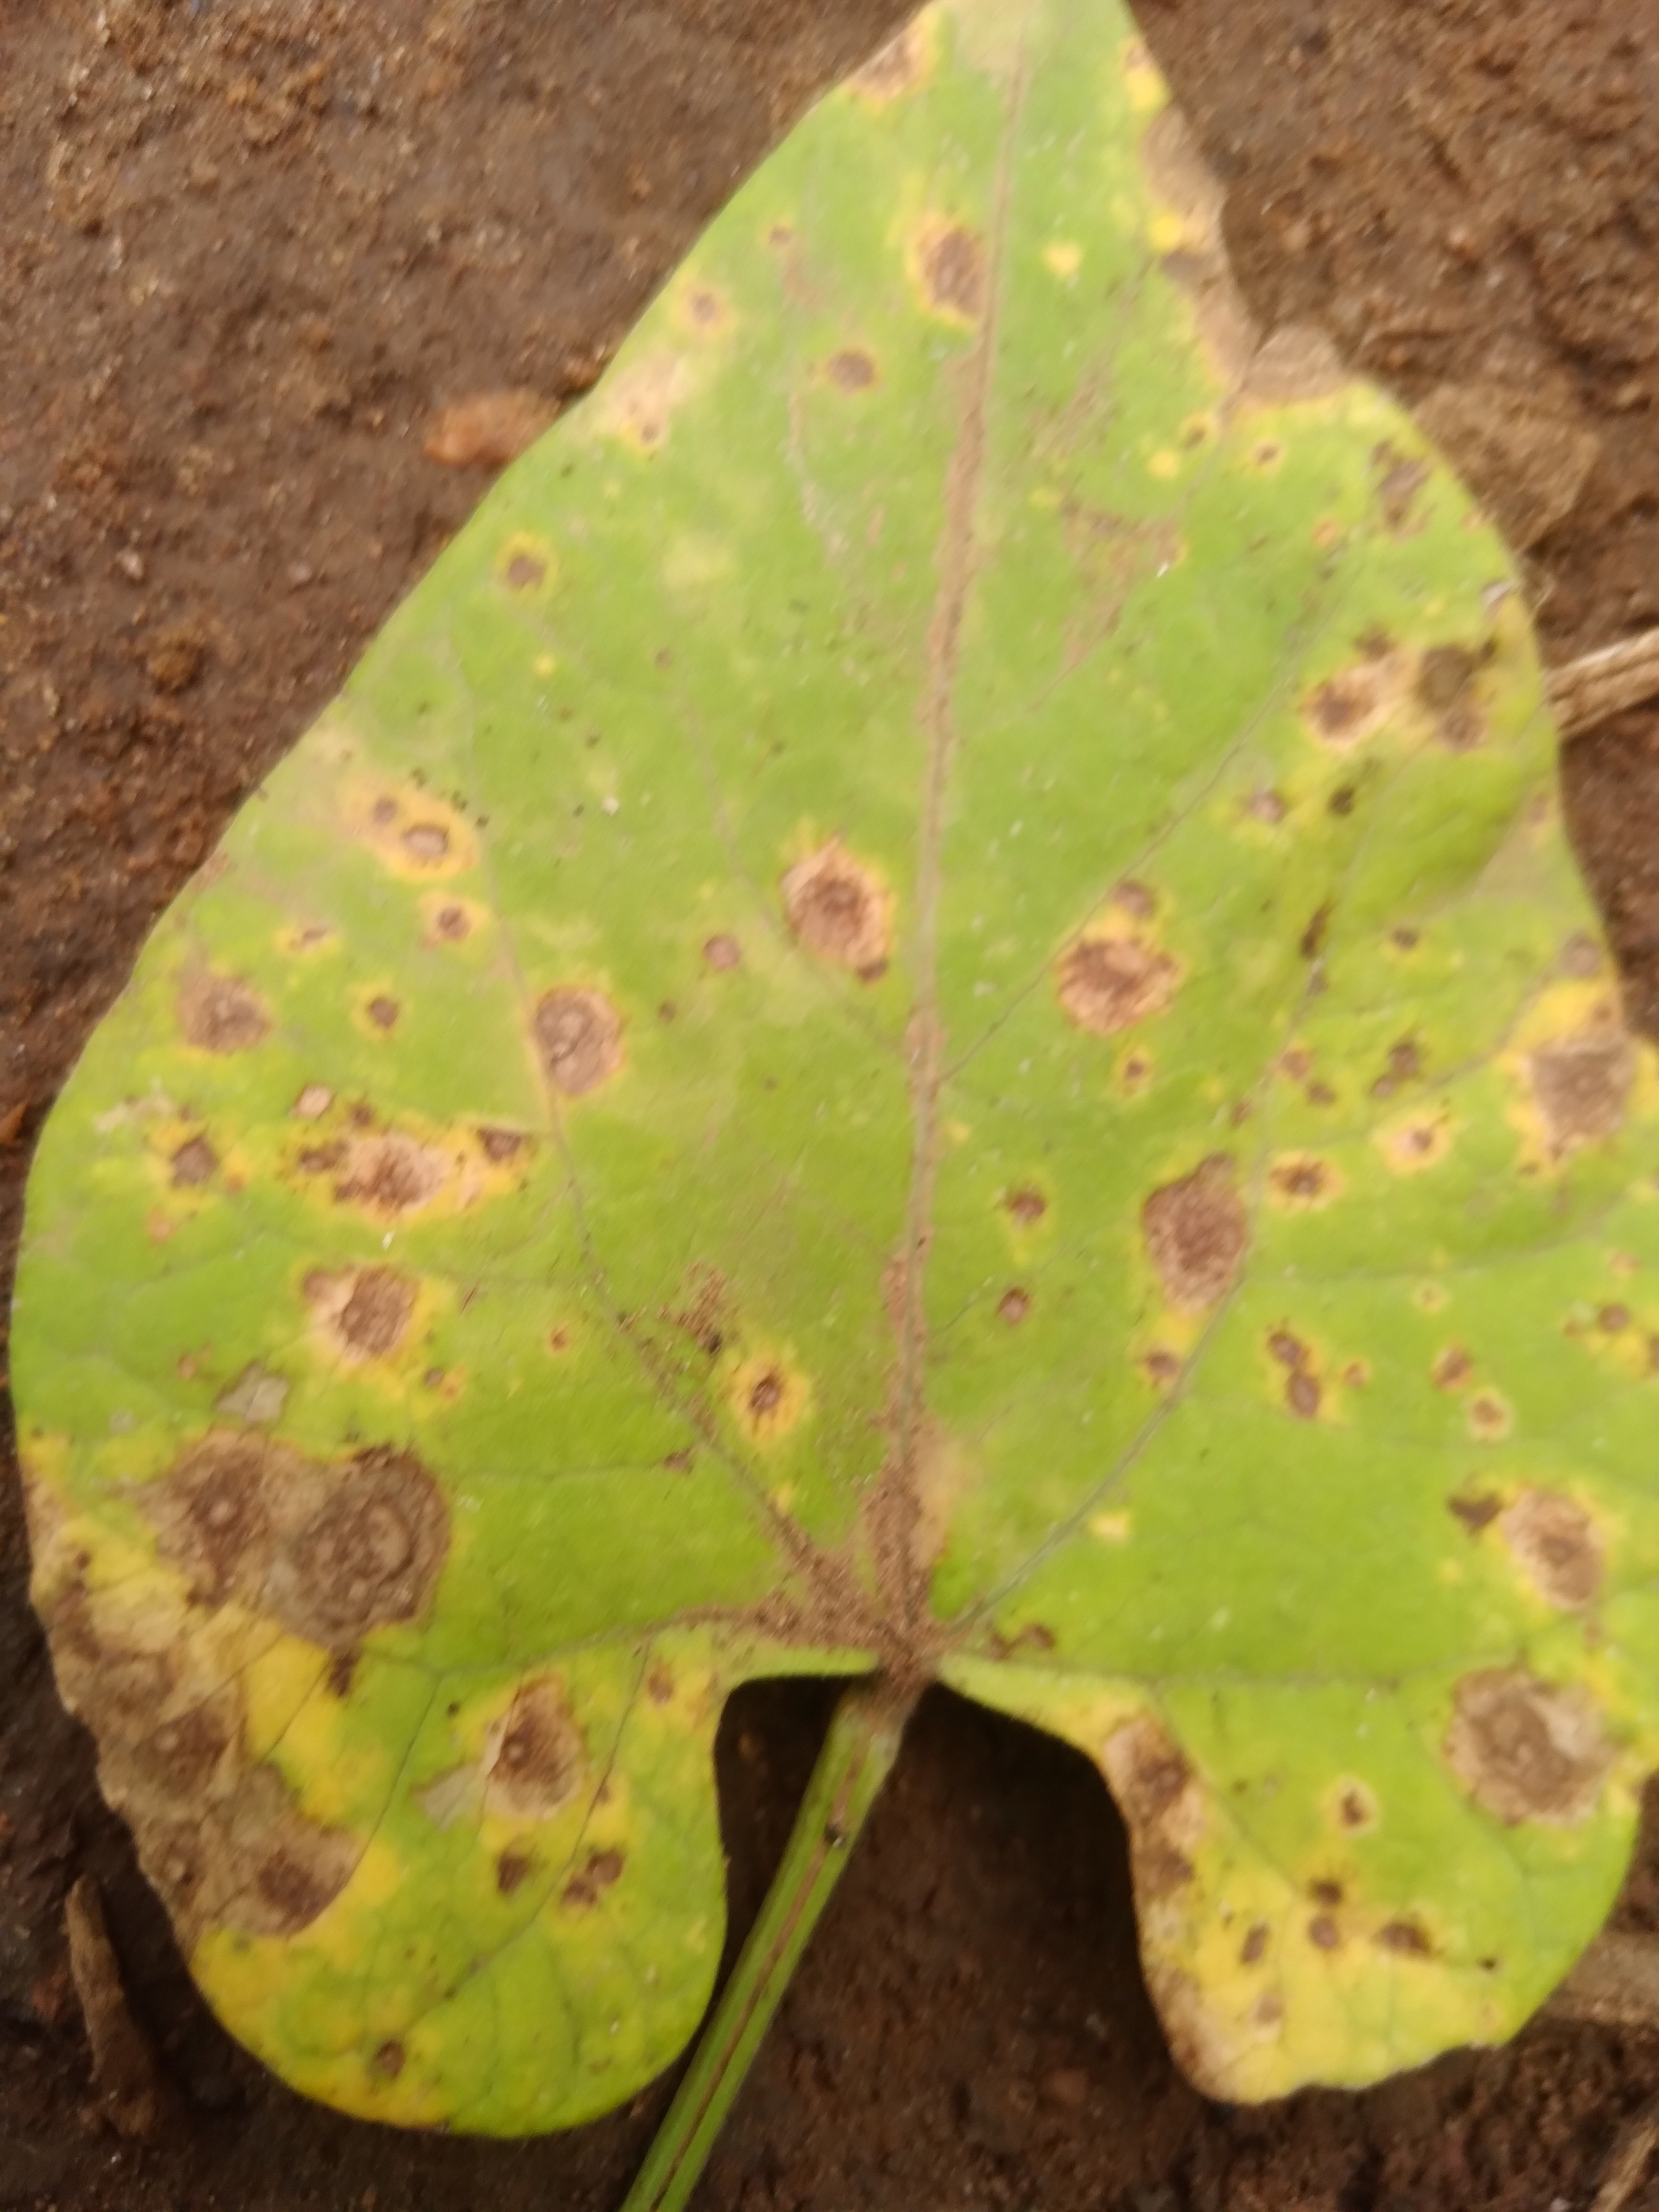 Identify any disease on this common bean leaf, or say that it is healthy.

rust
